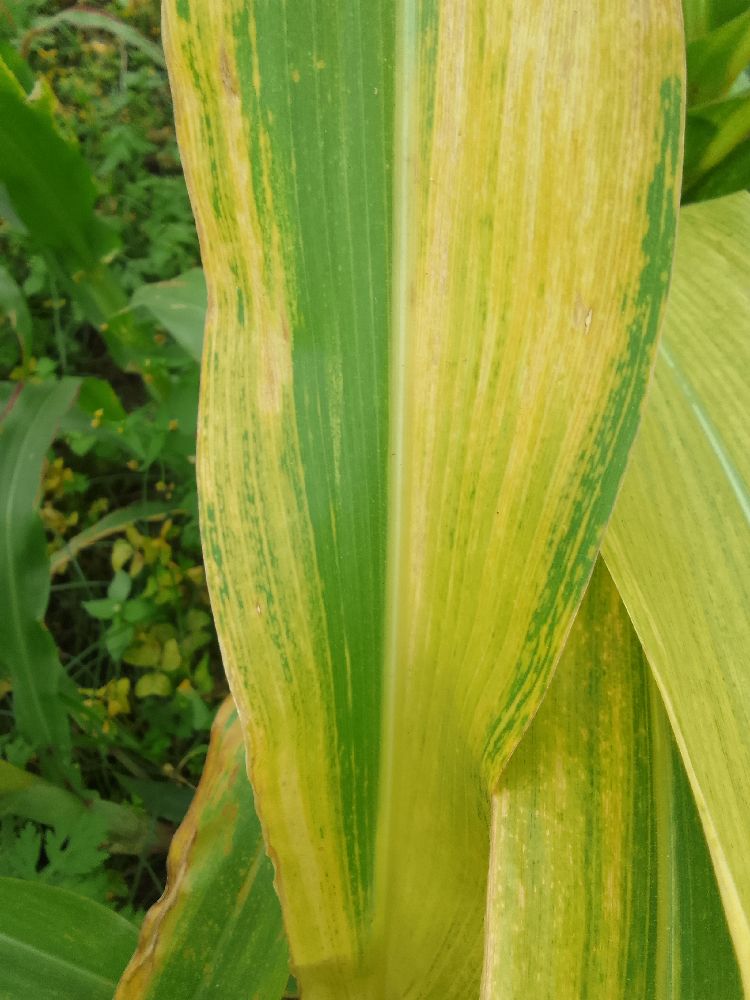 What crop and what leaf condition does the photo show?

maize, maize lethal necrosis
